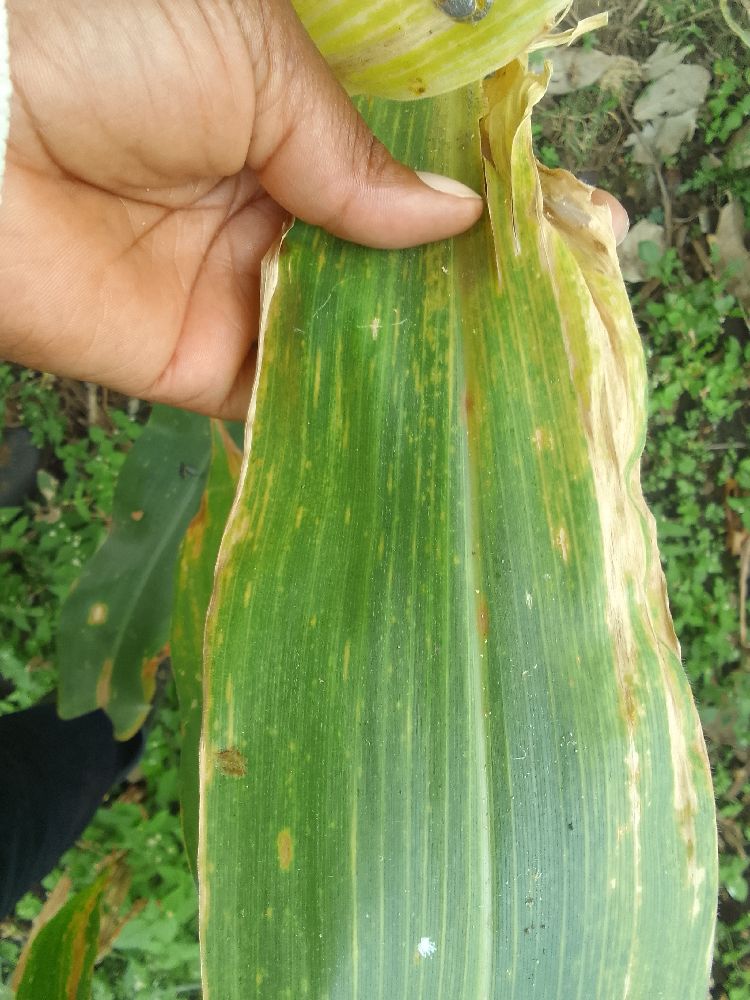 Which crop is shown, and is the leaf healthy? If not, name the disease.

maize, maize lethal necrosis
